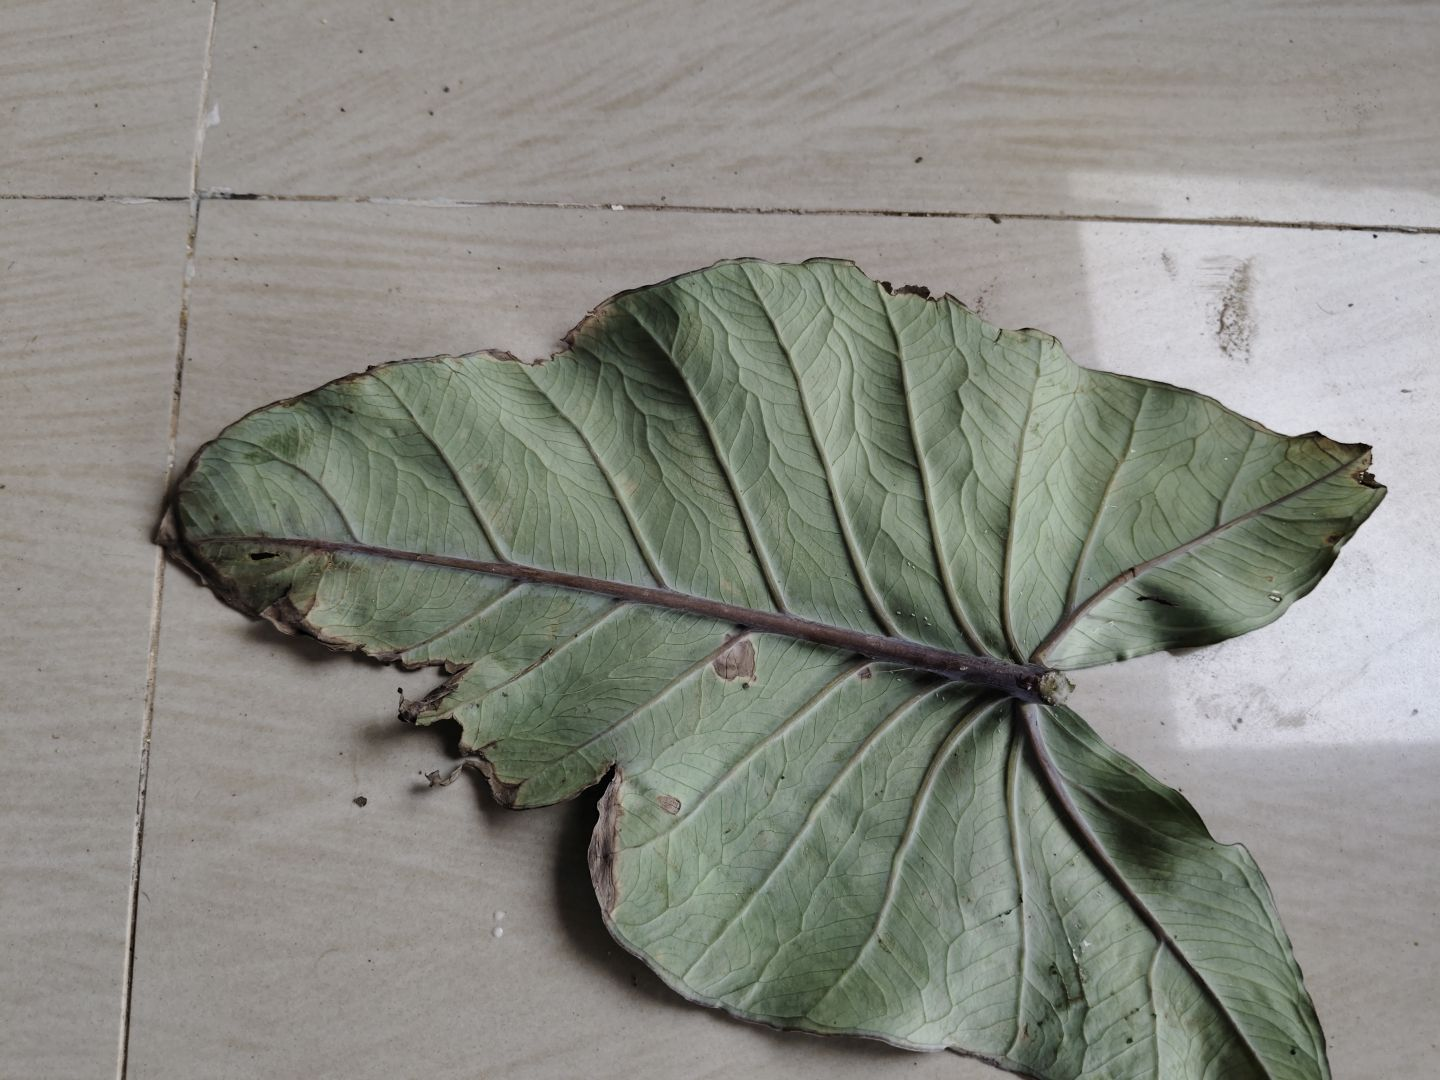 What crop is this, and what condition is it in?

taro, leaf blight
